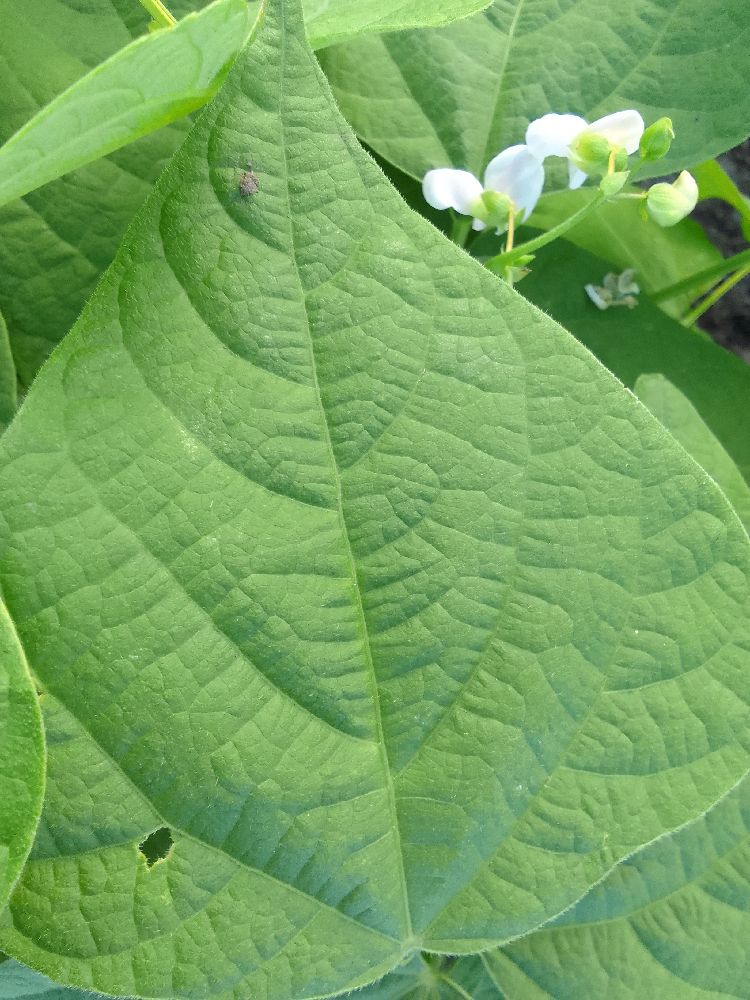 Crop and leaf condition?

common bean, healthy
